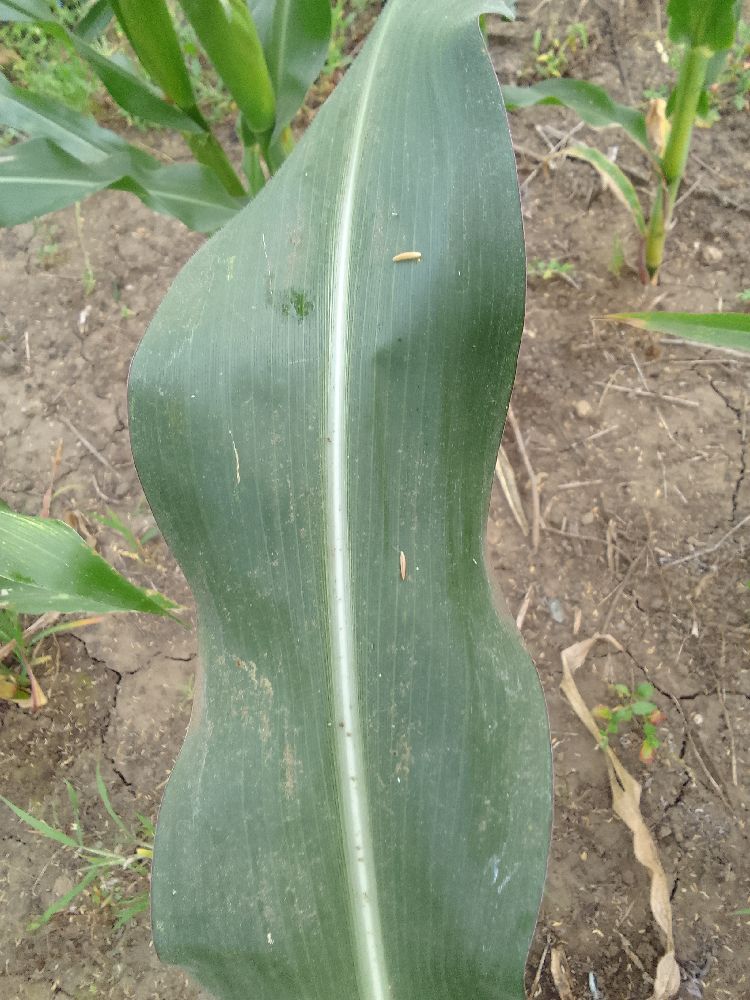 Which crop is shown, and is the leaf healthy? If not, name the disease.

maize, healthy
